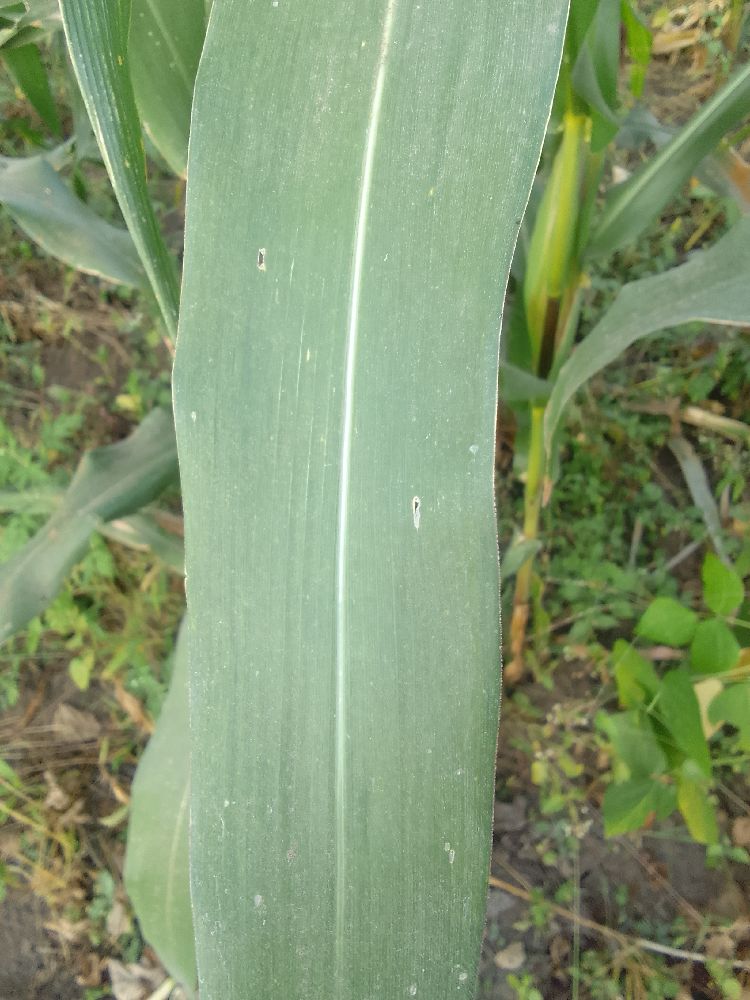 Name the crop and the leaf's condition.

maize, healthy
